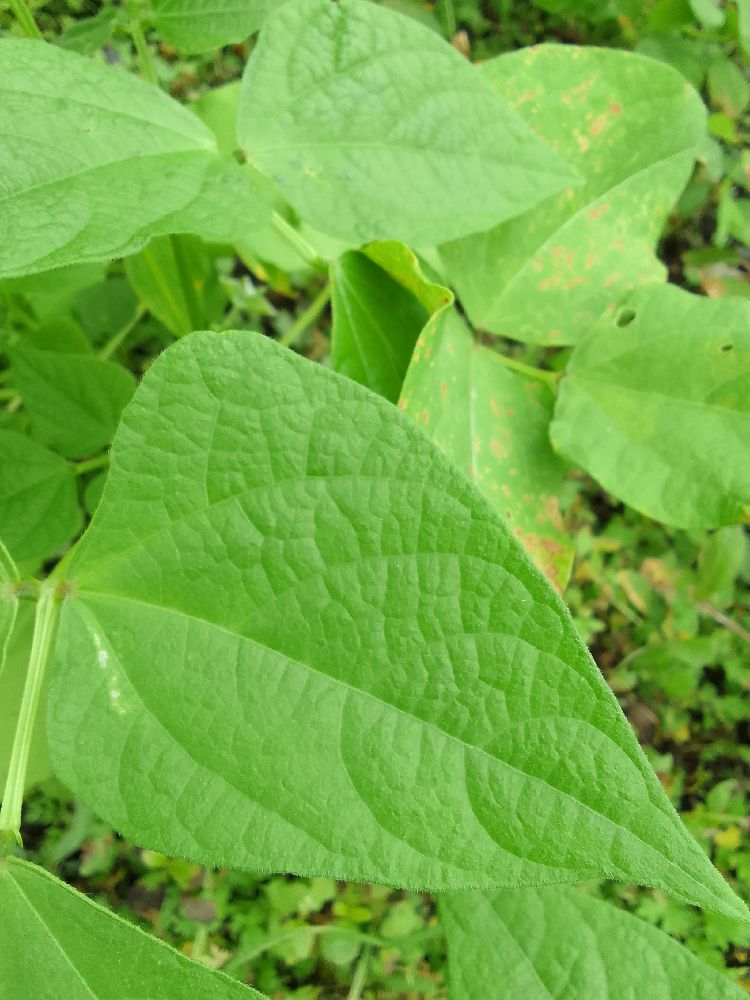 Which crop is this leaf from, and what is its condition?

common bean, healthy
